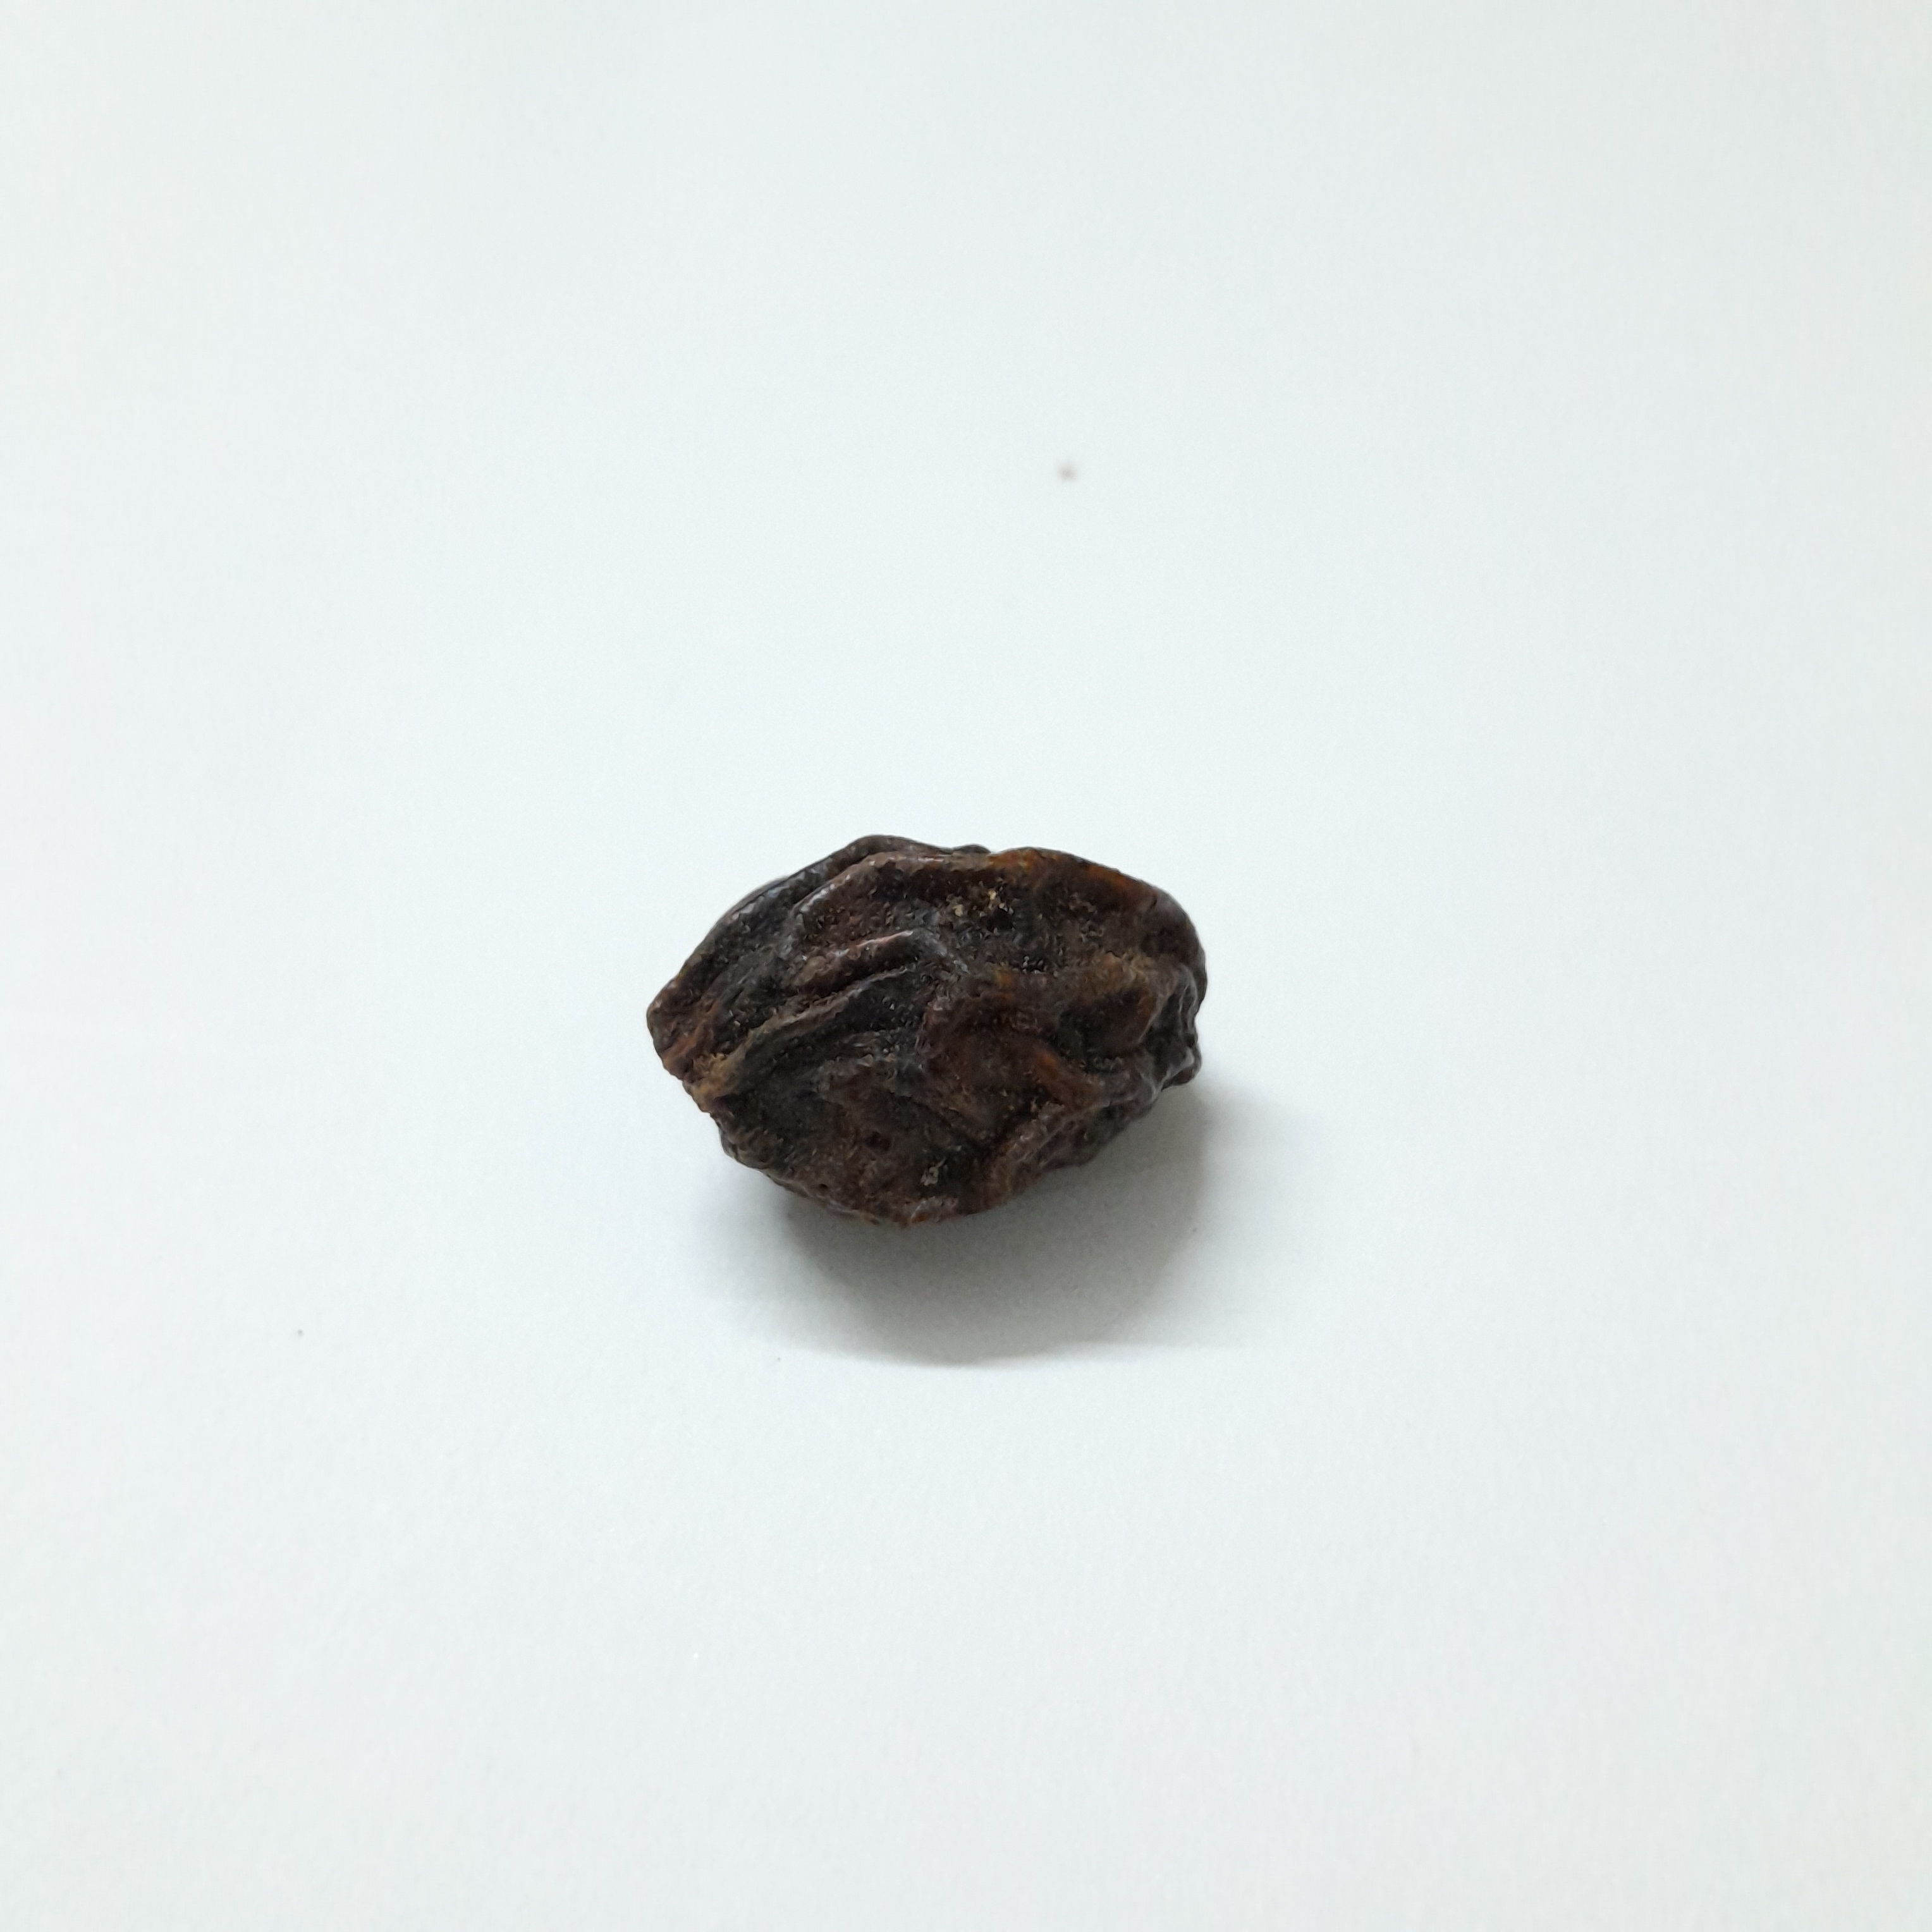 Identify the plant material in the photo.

kadukharik
